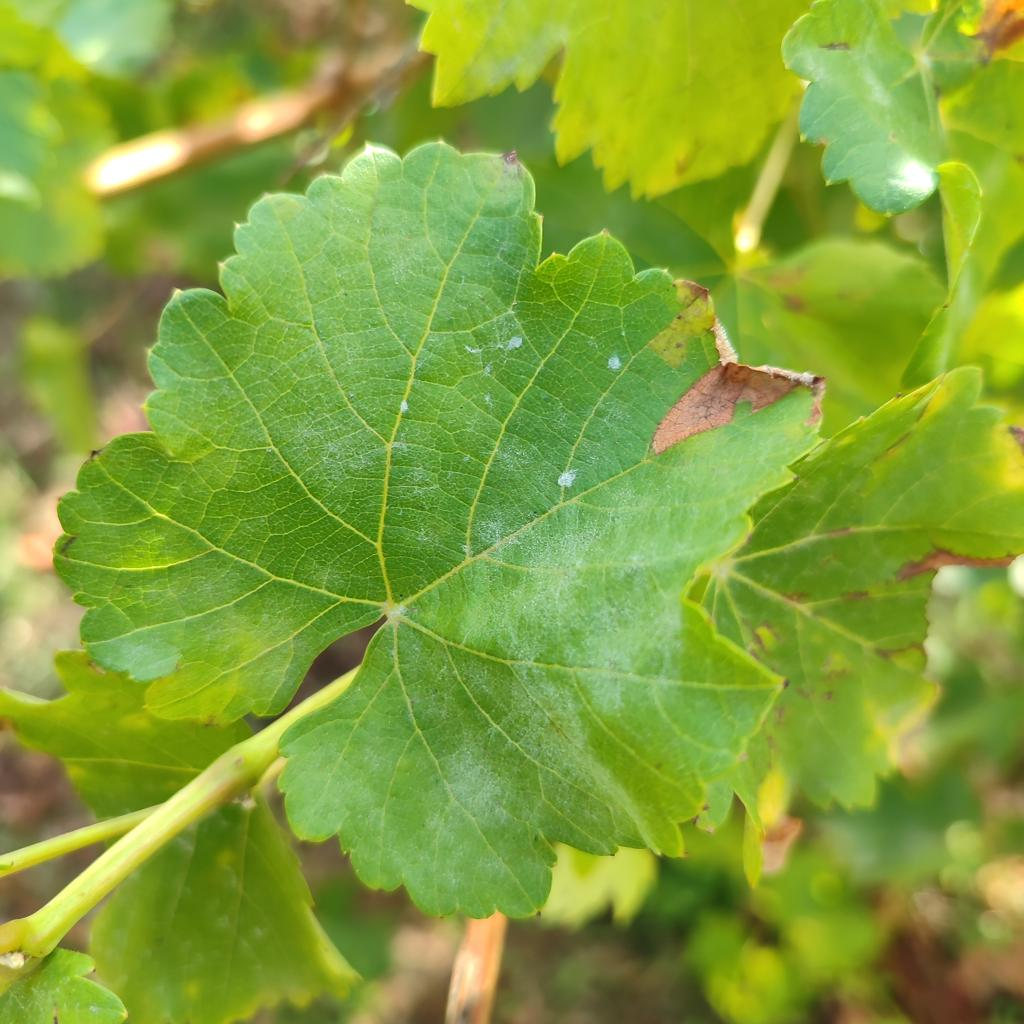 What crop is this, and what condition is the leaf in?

grapevine, powdery mildew
